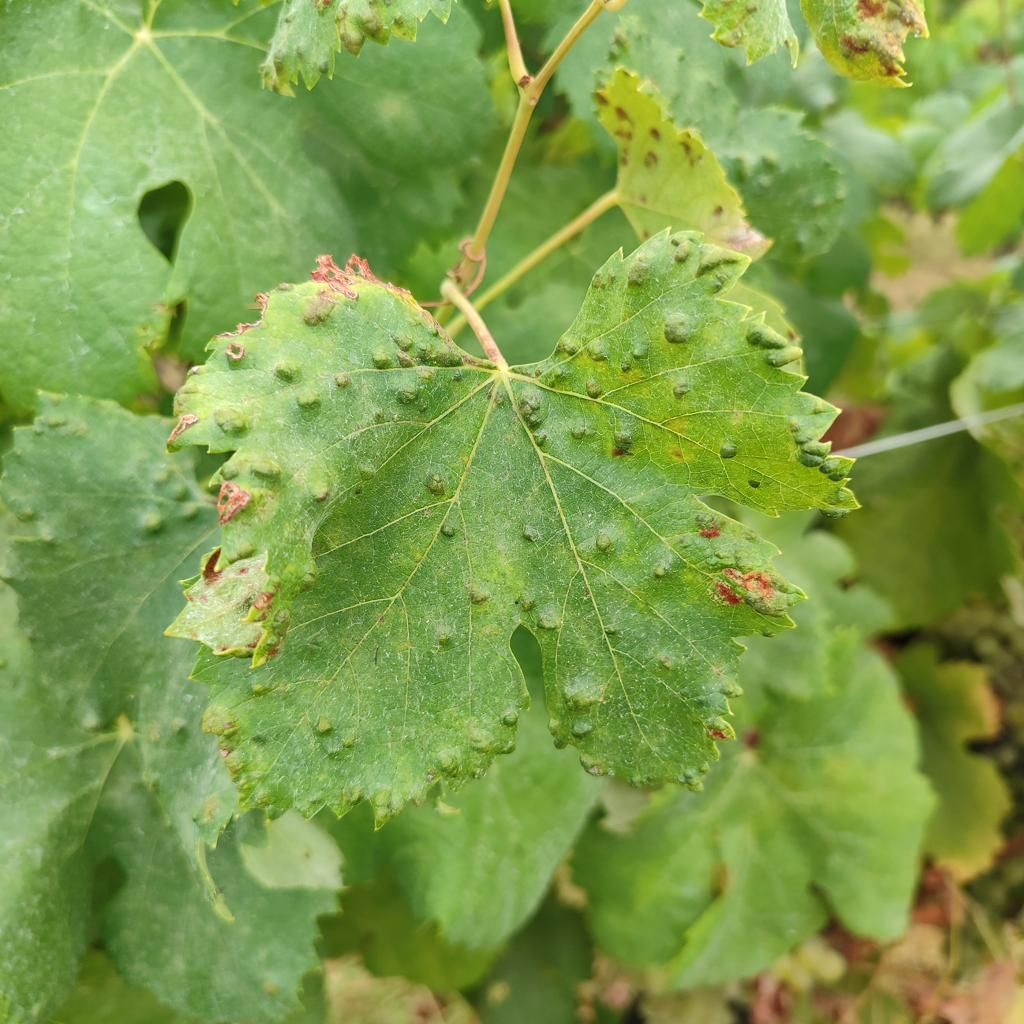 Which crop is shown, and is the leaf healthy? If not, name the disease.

grapevine, erineum mite
